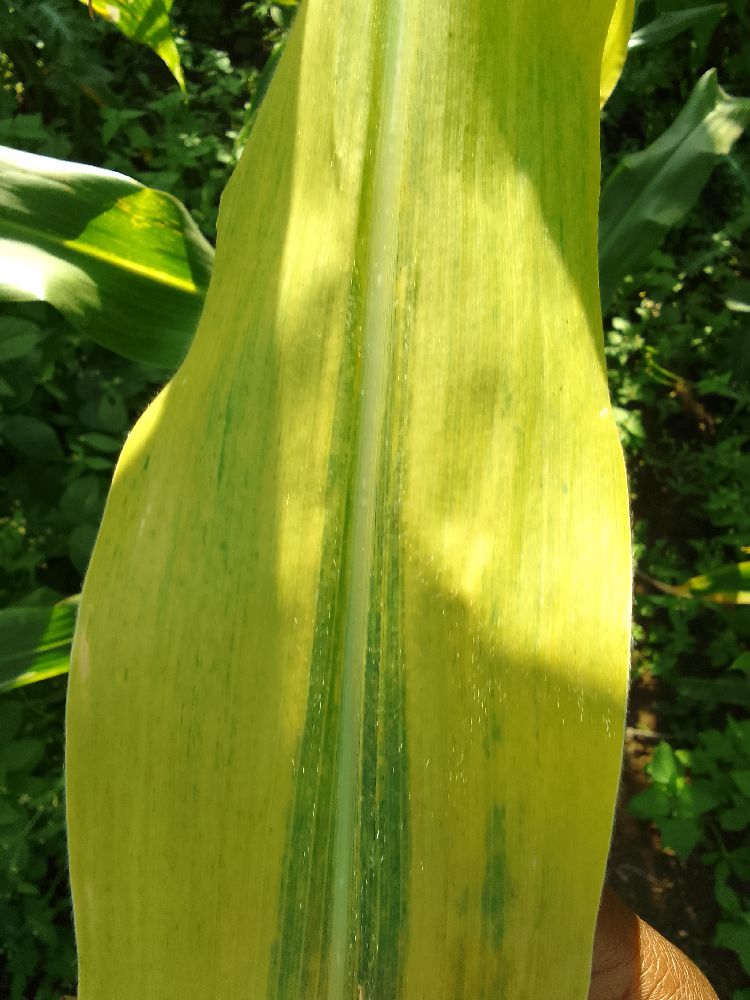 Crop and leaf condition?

maize, maize lethal necrosis
